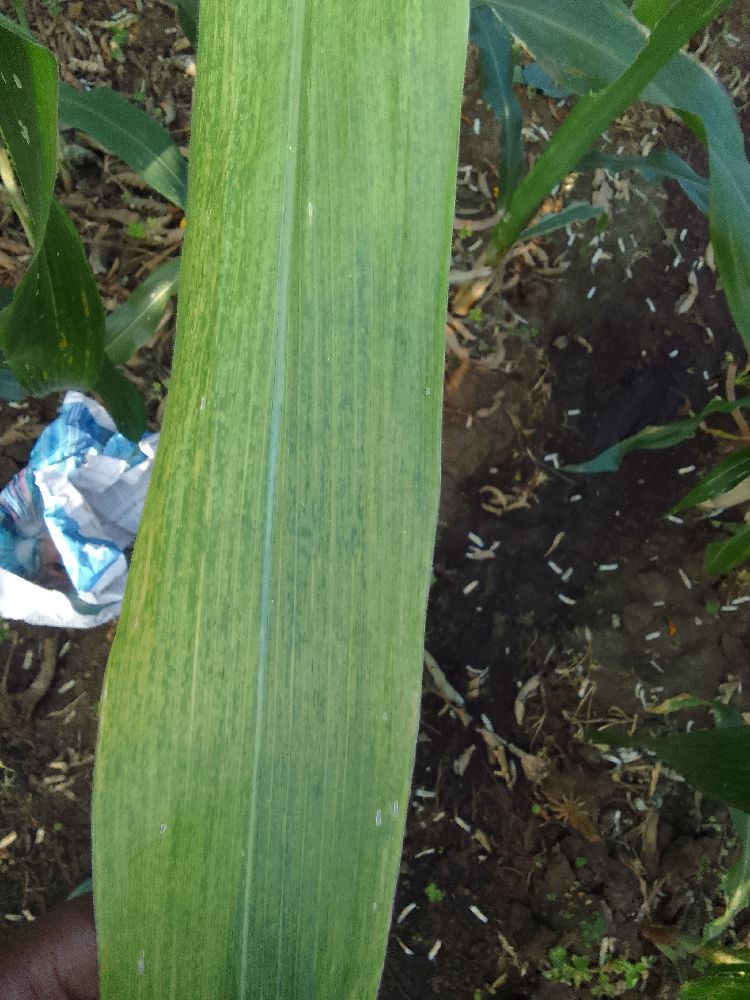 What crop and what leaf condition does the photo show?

maize, maize lethal necrosis
